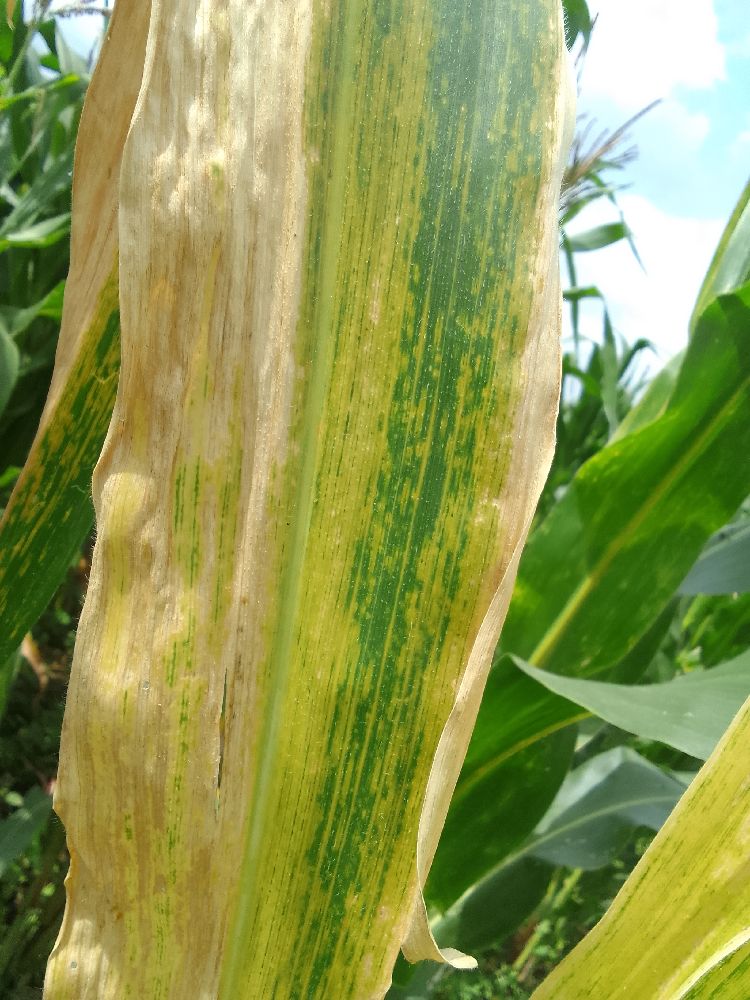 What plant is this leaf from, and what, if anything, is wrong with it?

maize, maize lethal necrosis
